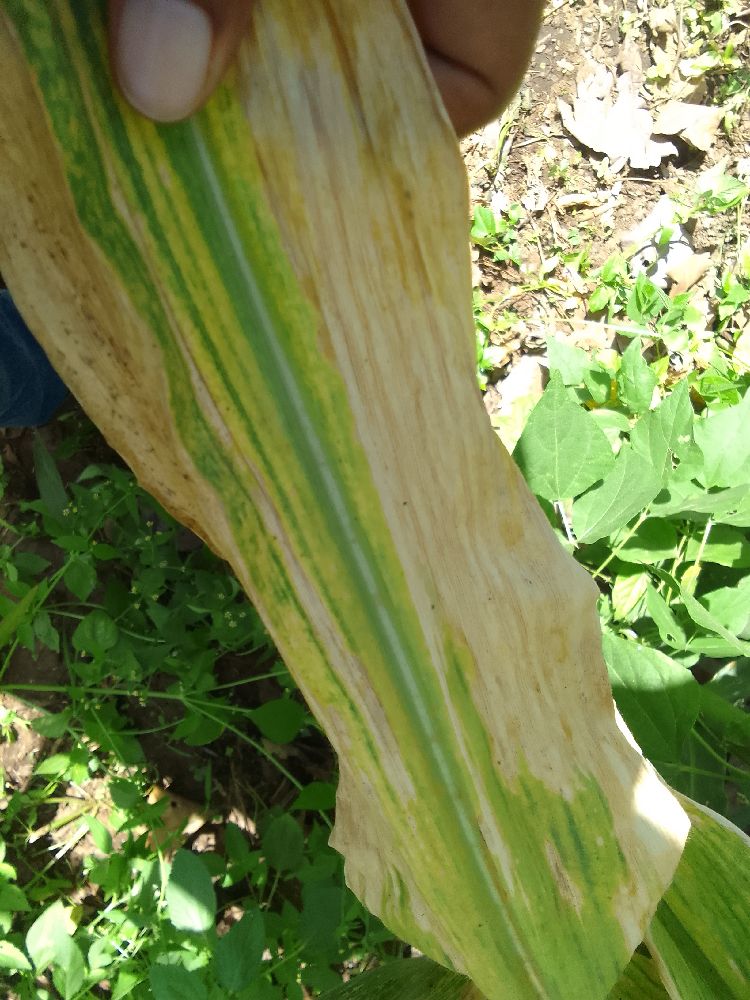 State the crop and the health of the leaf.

maize, maize lethal necrosis
